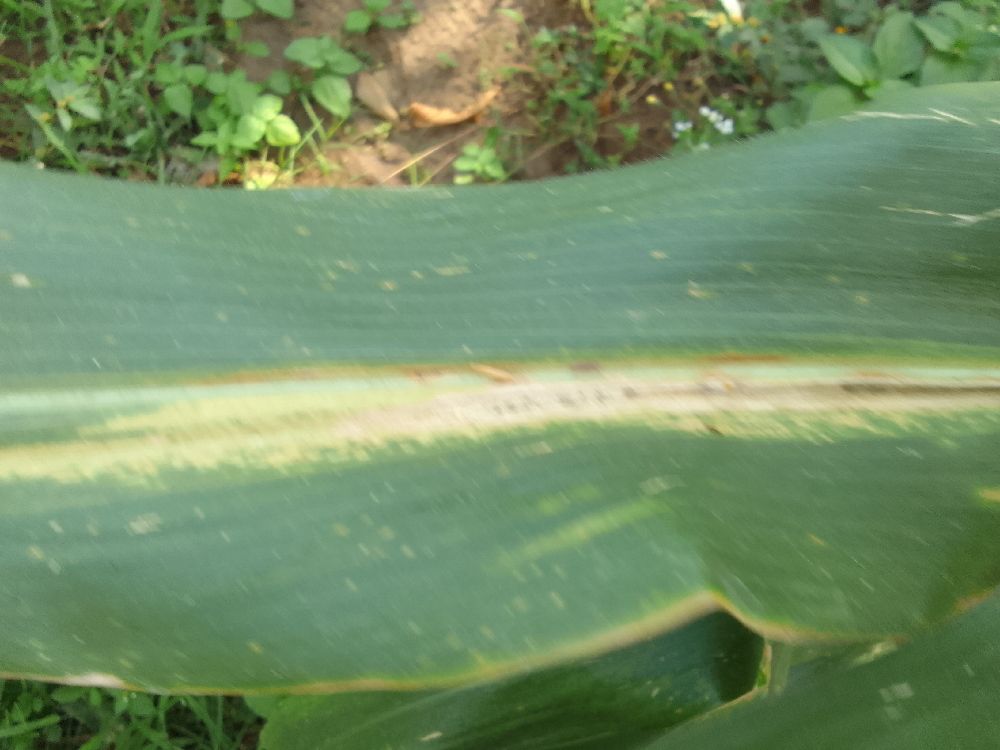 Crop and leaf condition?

maize, maize lethal necrosis
